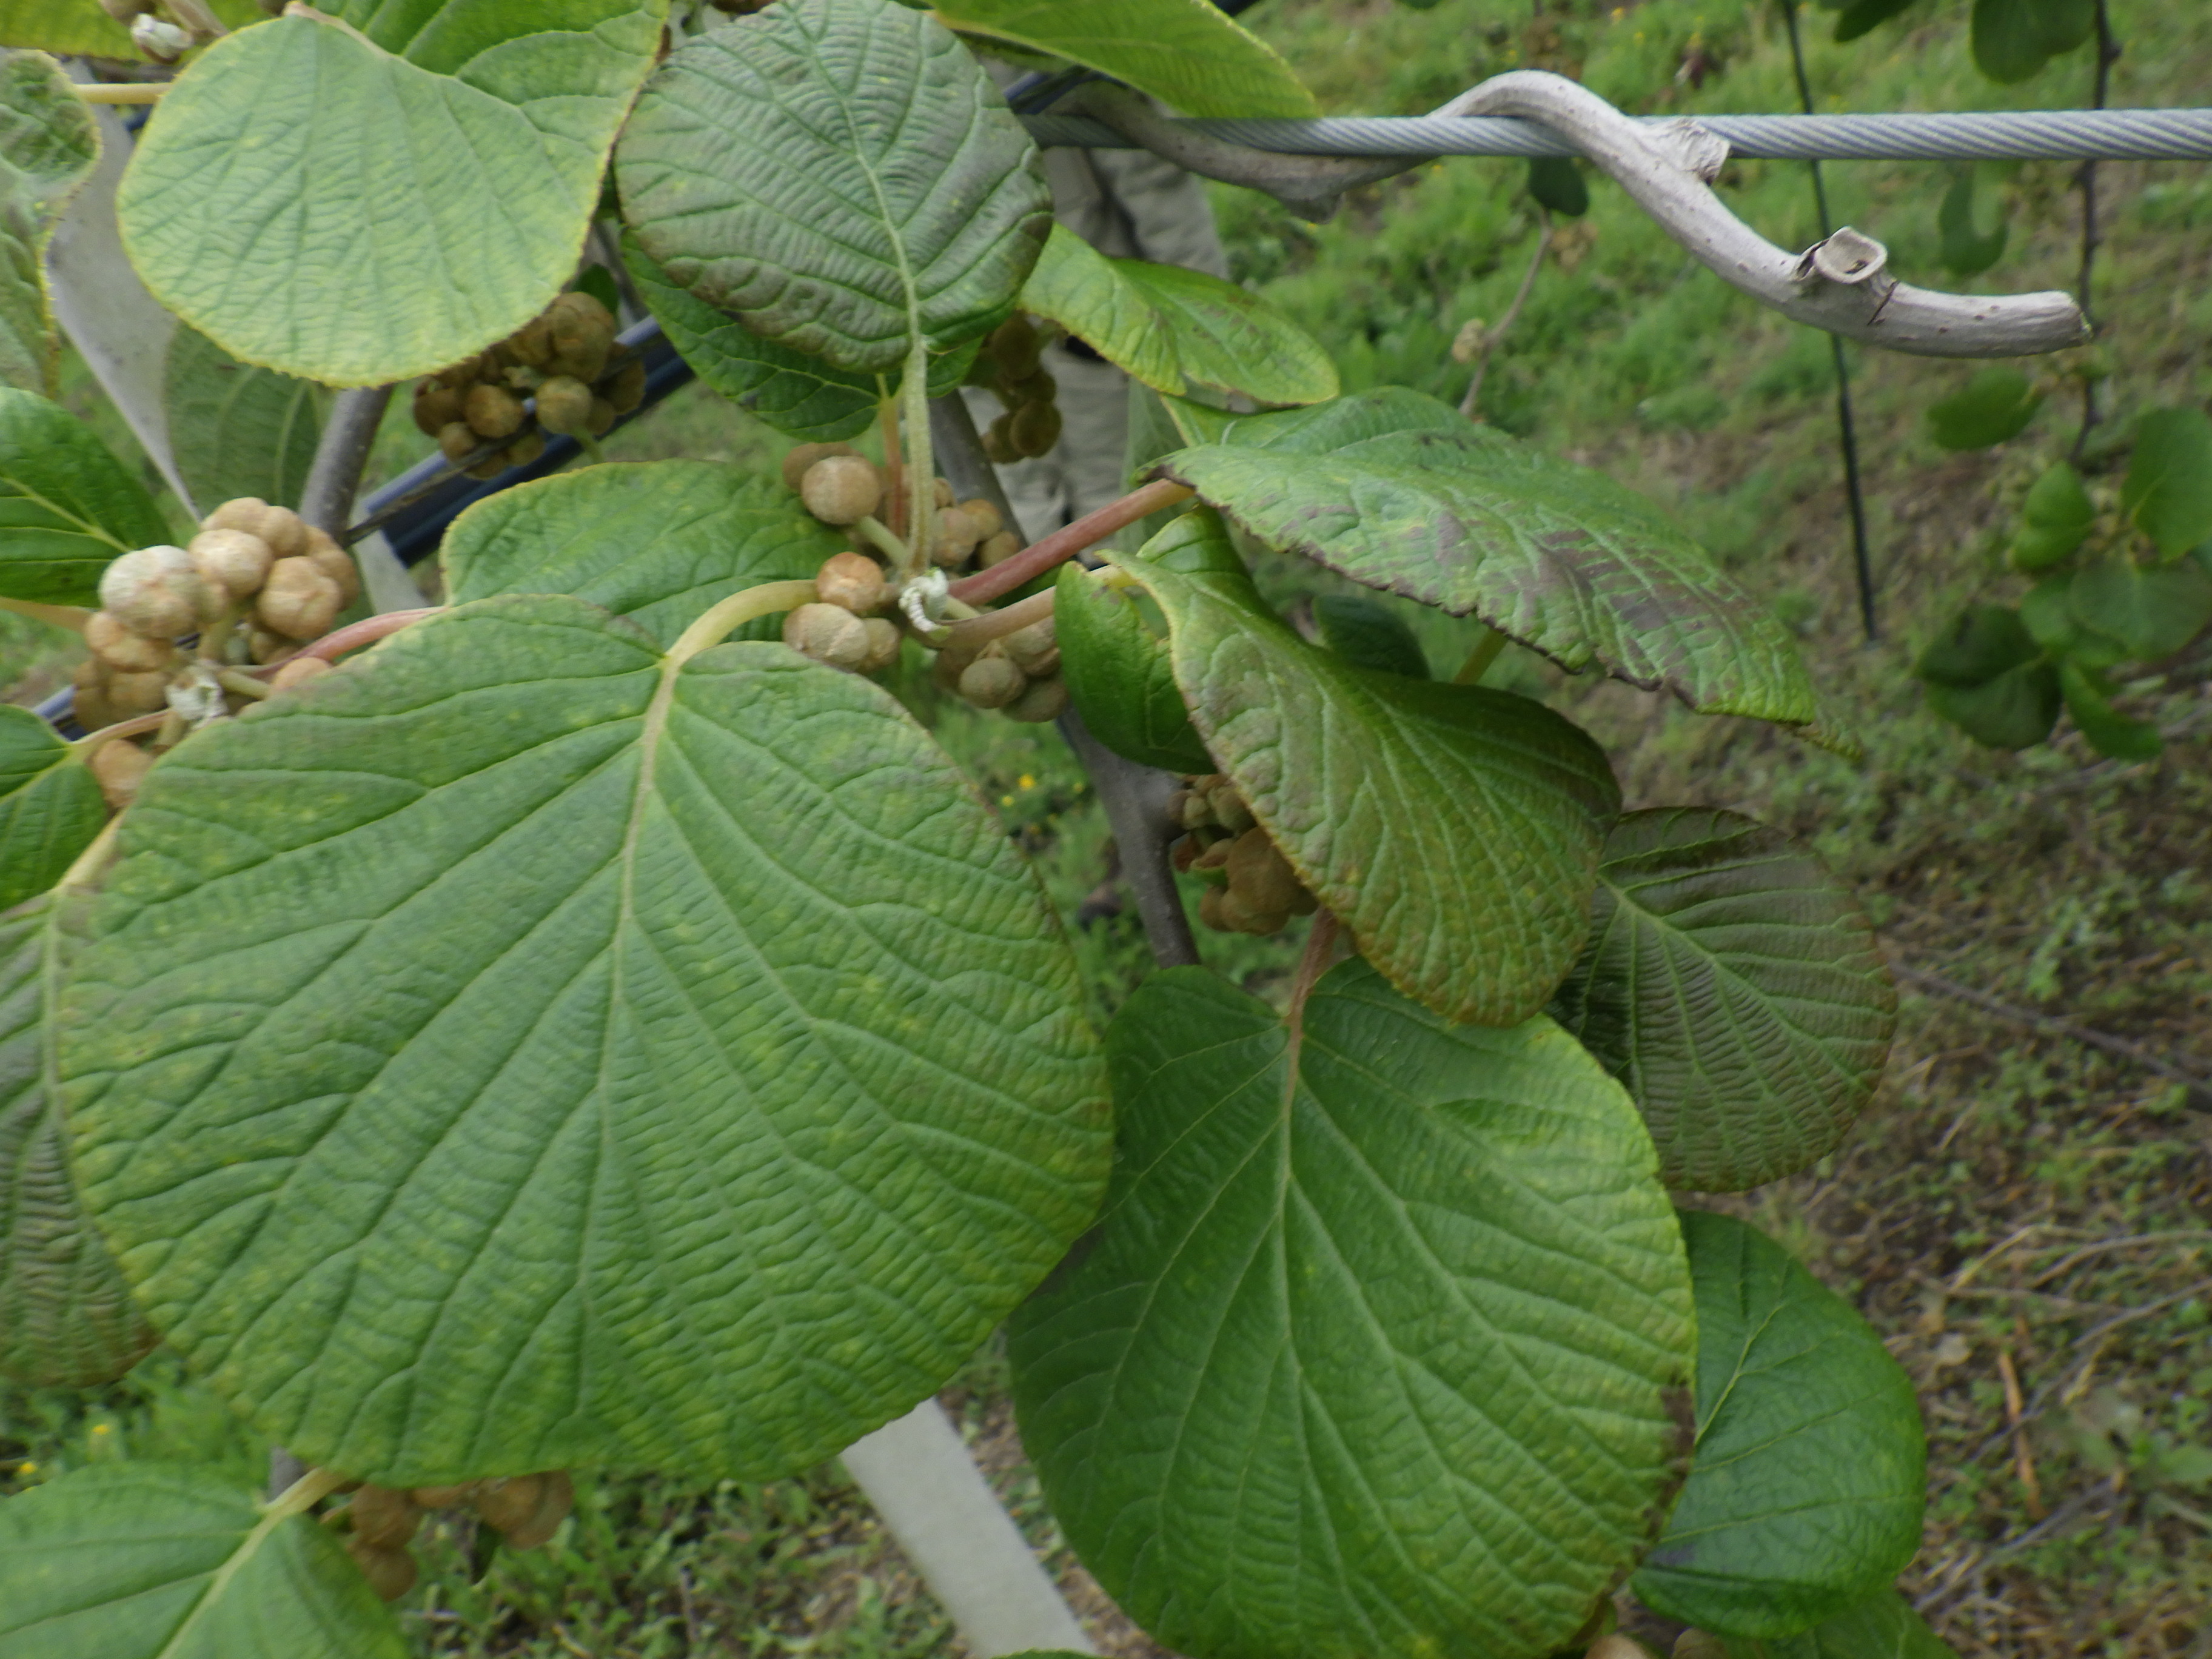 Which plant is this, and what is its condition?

kiwi, cold damage, unknown
